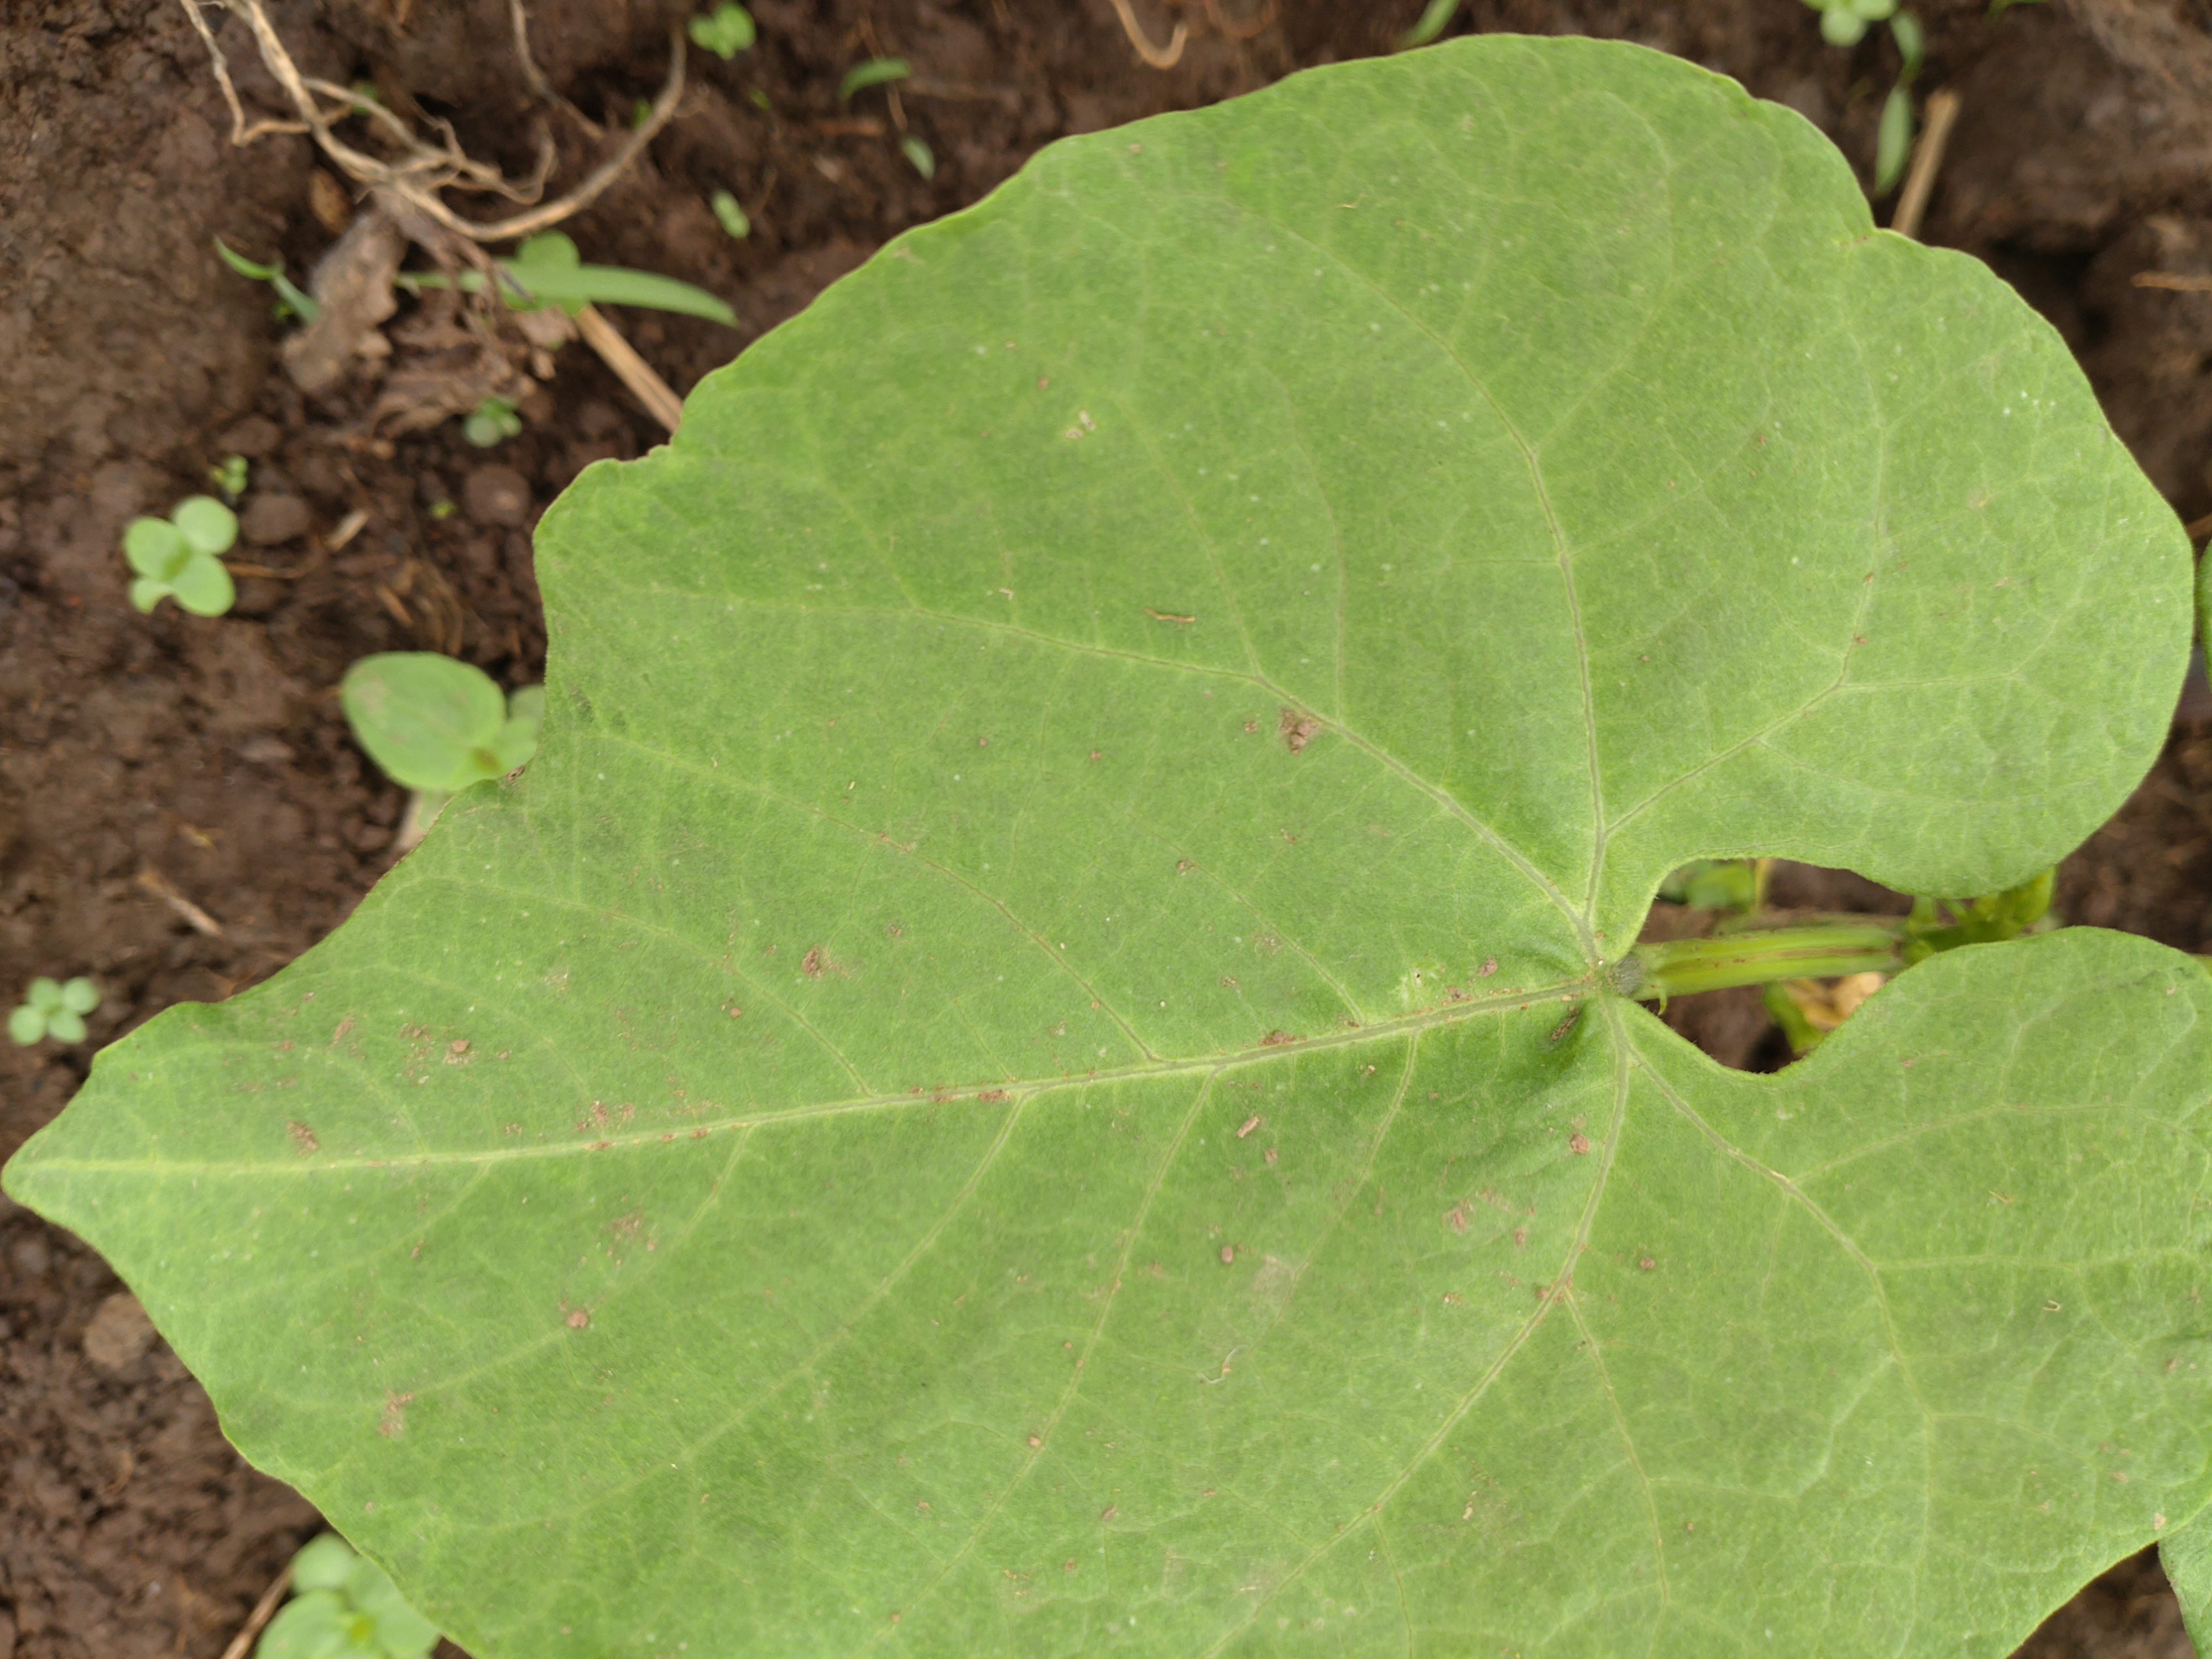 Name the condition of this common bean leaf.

healthy
